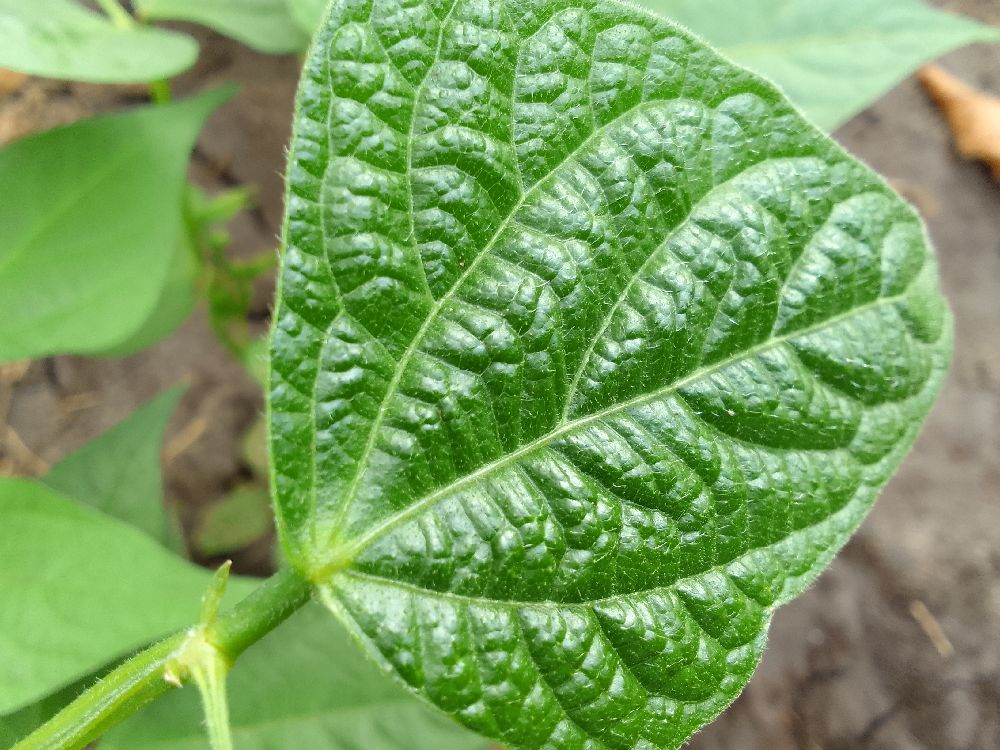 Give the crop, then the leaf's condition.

common bean, healthy
